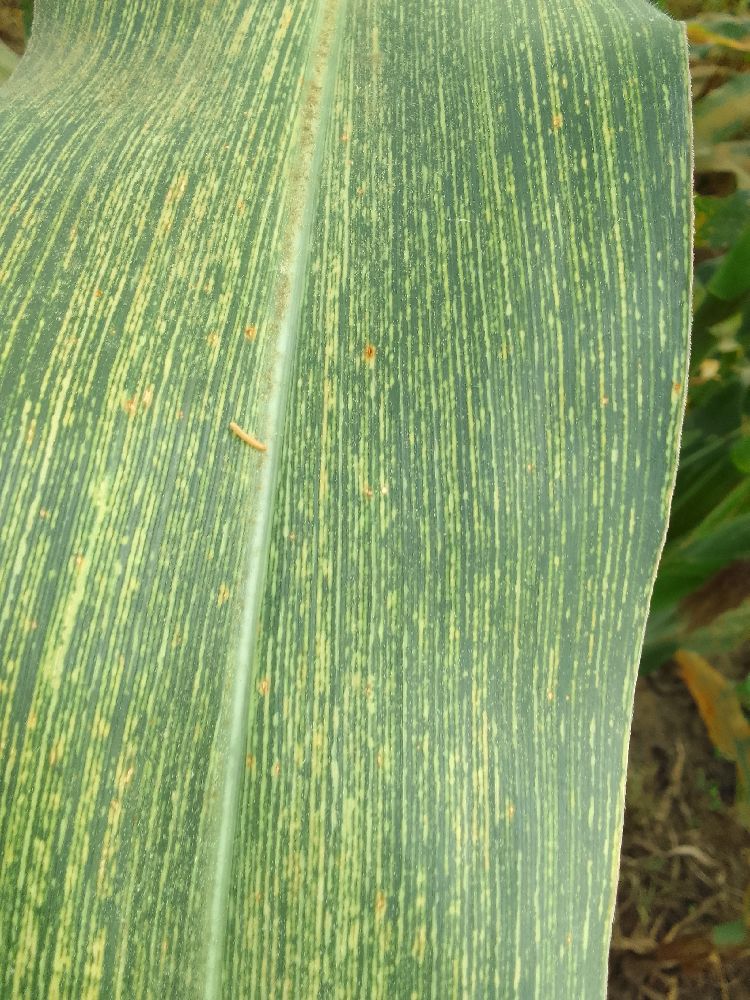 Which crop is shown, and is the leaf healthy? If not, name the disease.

maize, maize streak virus
